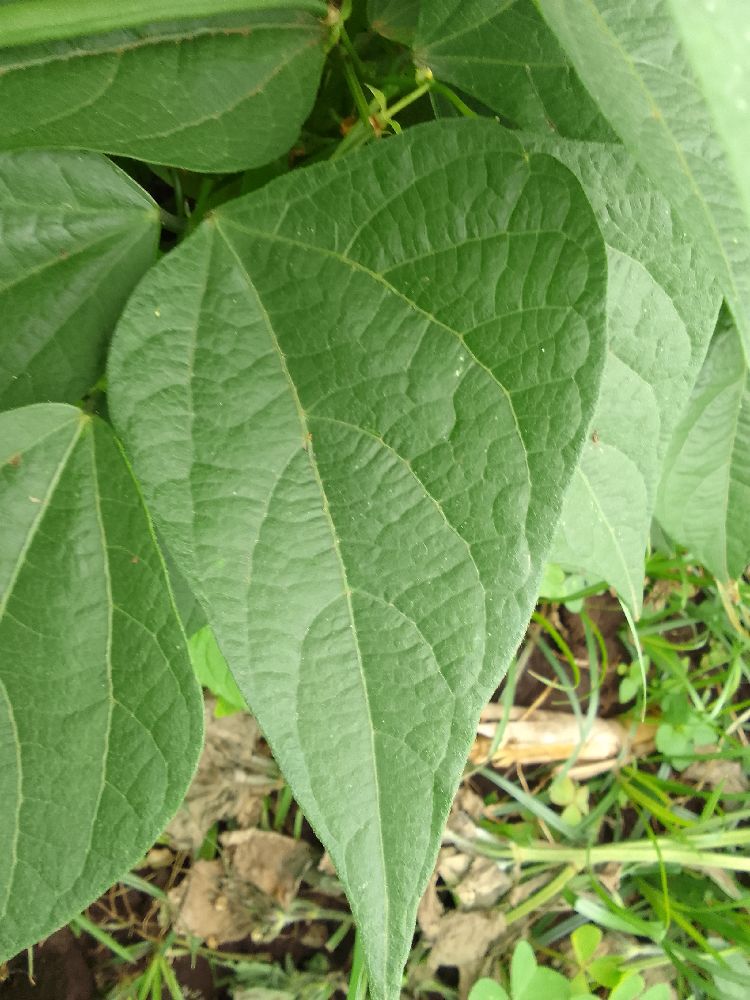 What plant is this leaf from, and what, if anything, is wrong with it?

common bean, healthy
